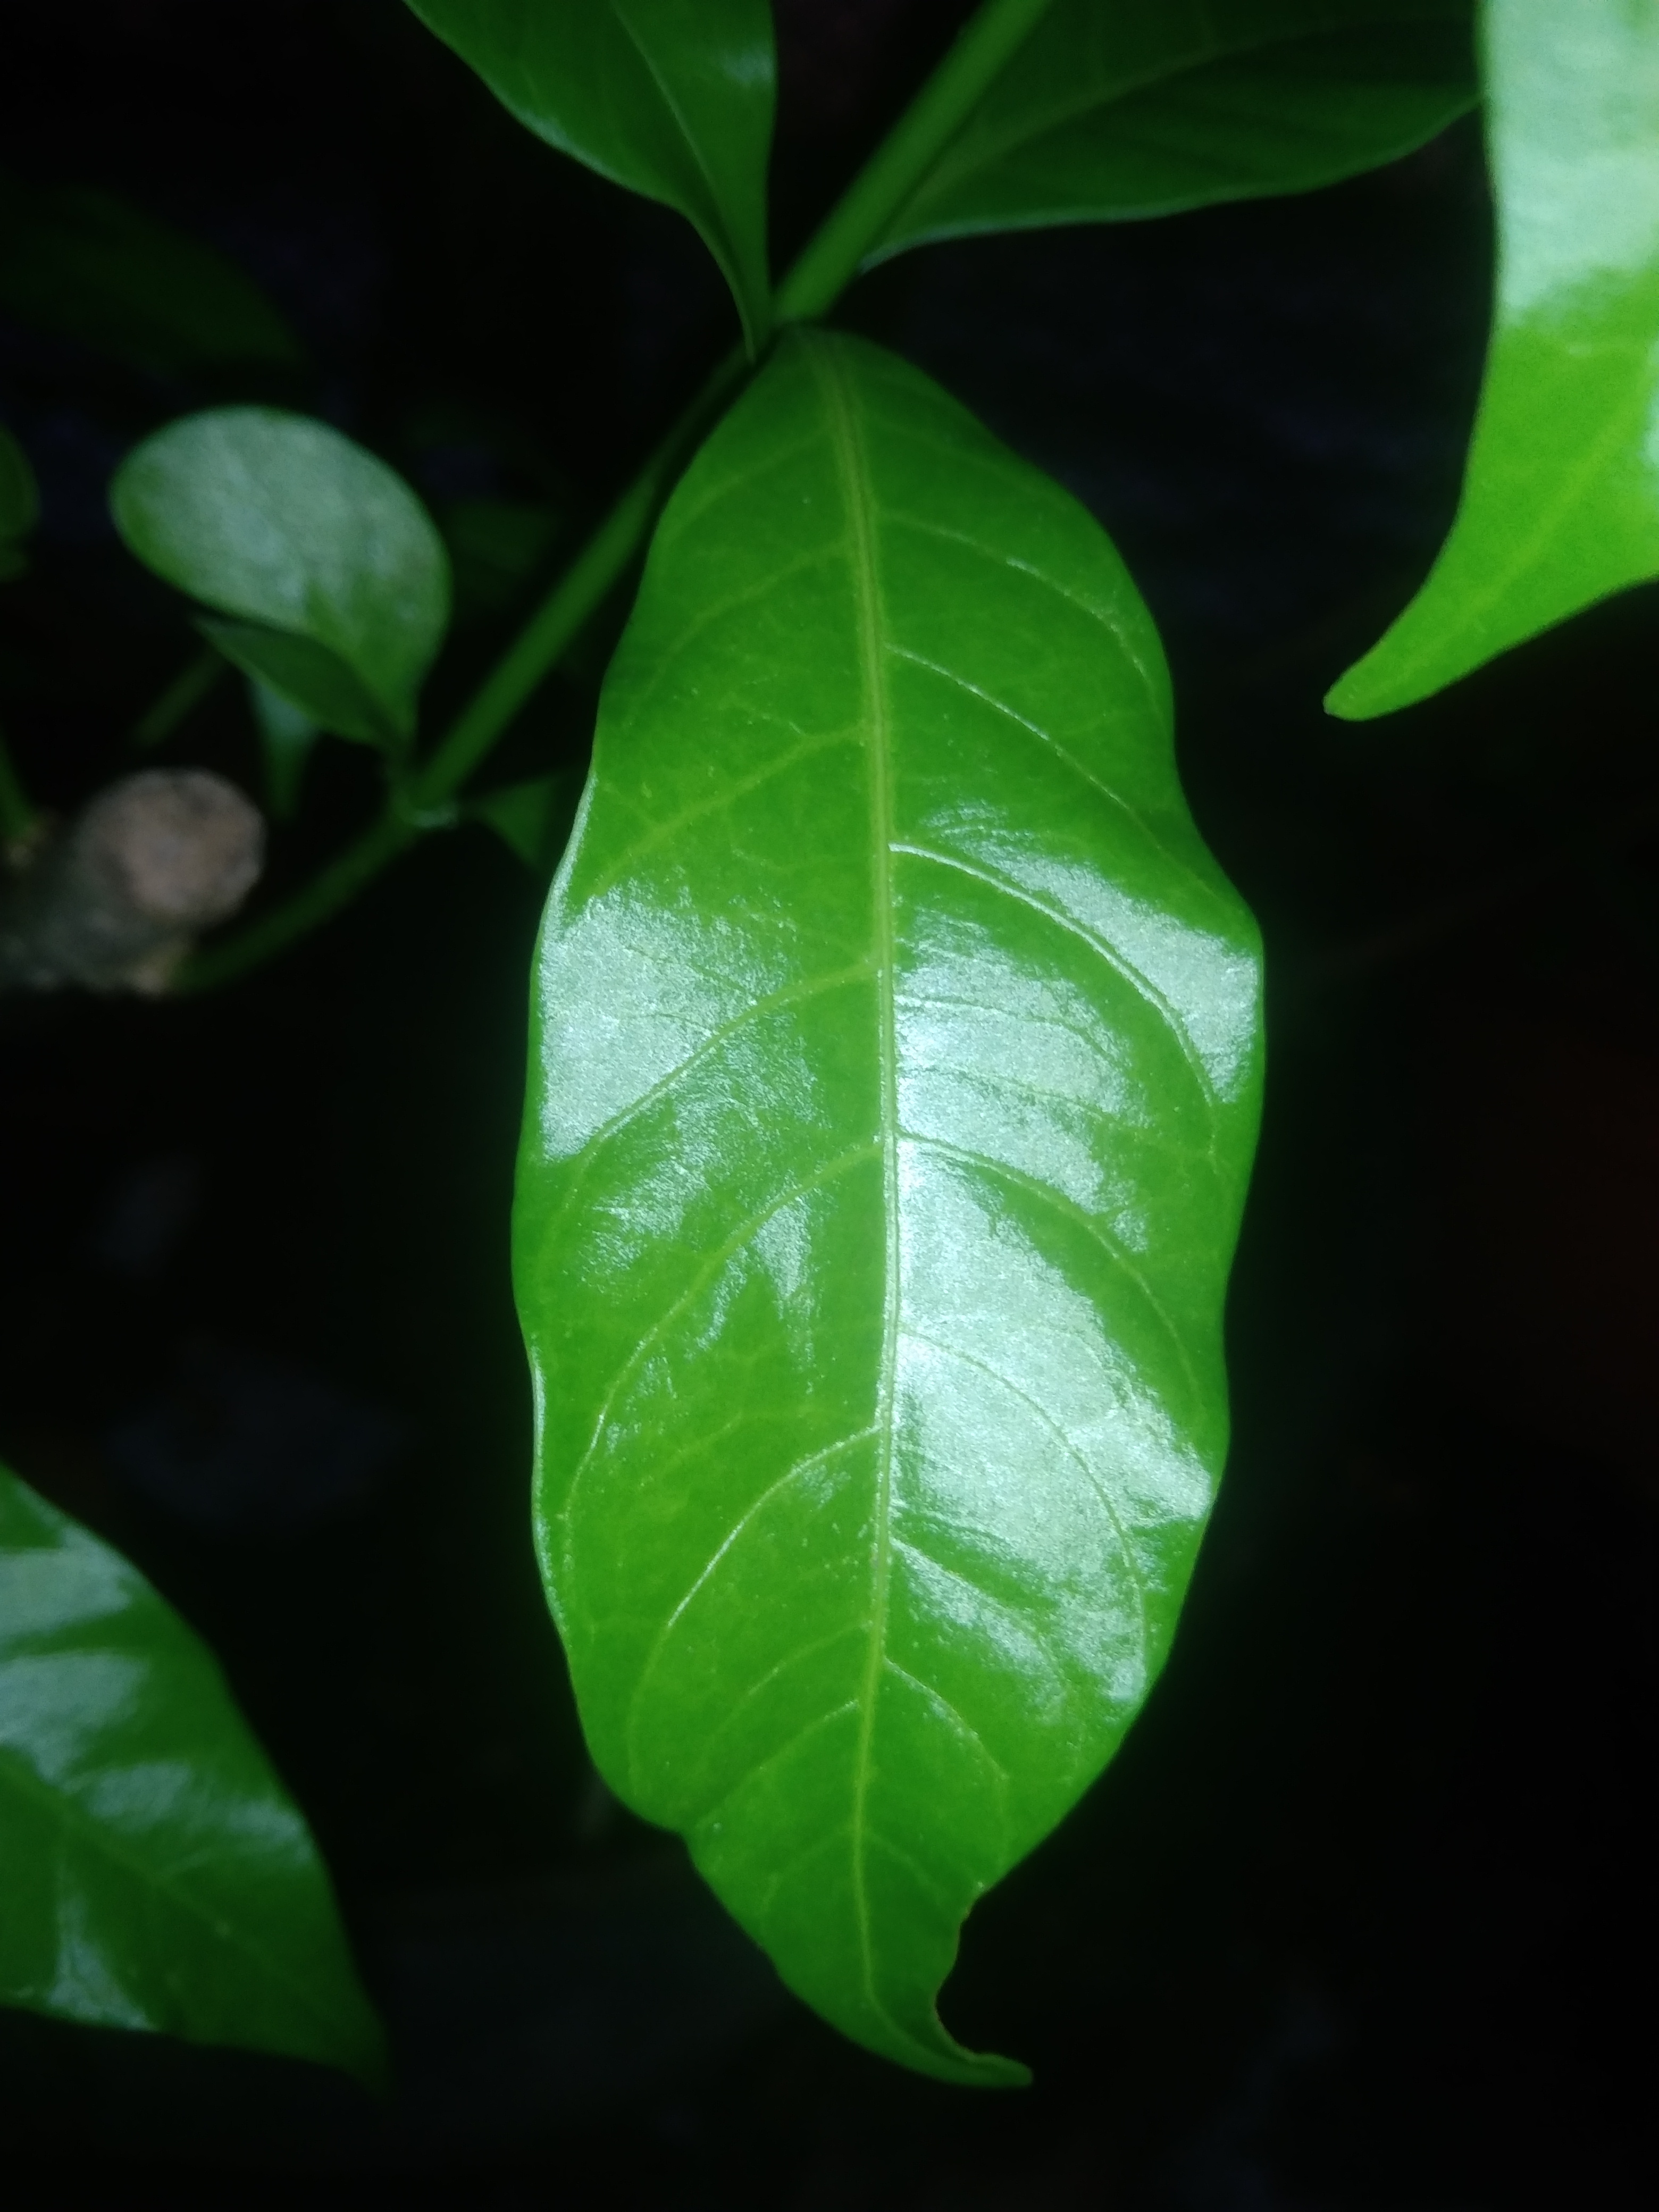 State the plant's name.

togor
